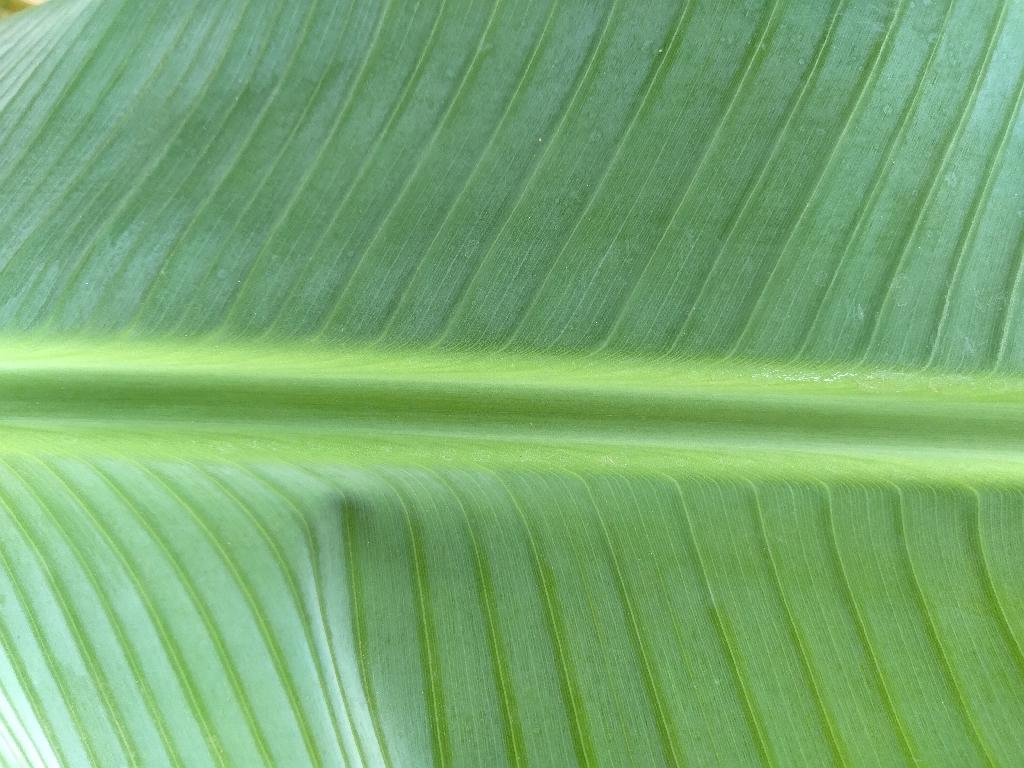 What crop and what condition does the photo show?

banana, healthy
